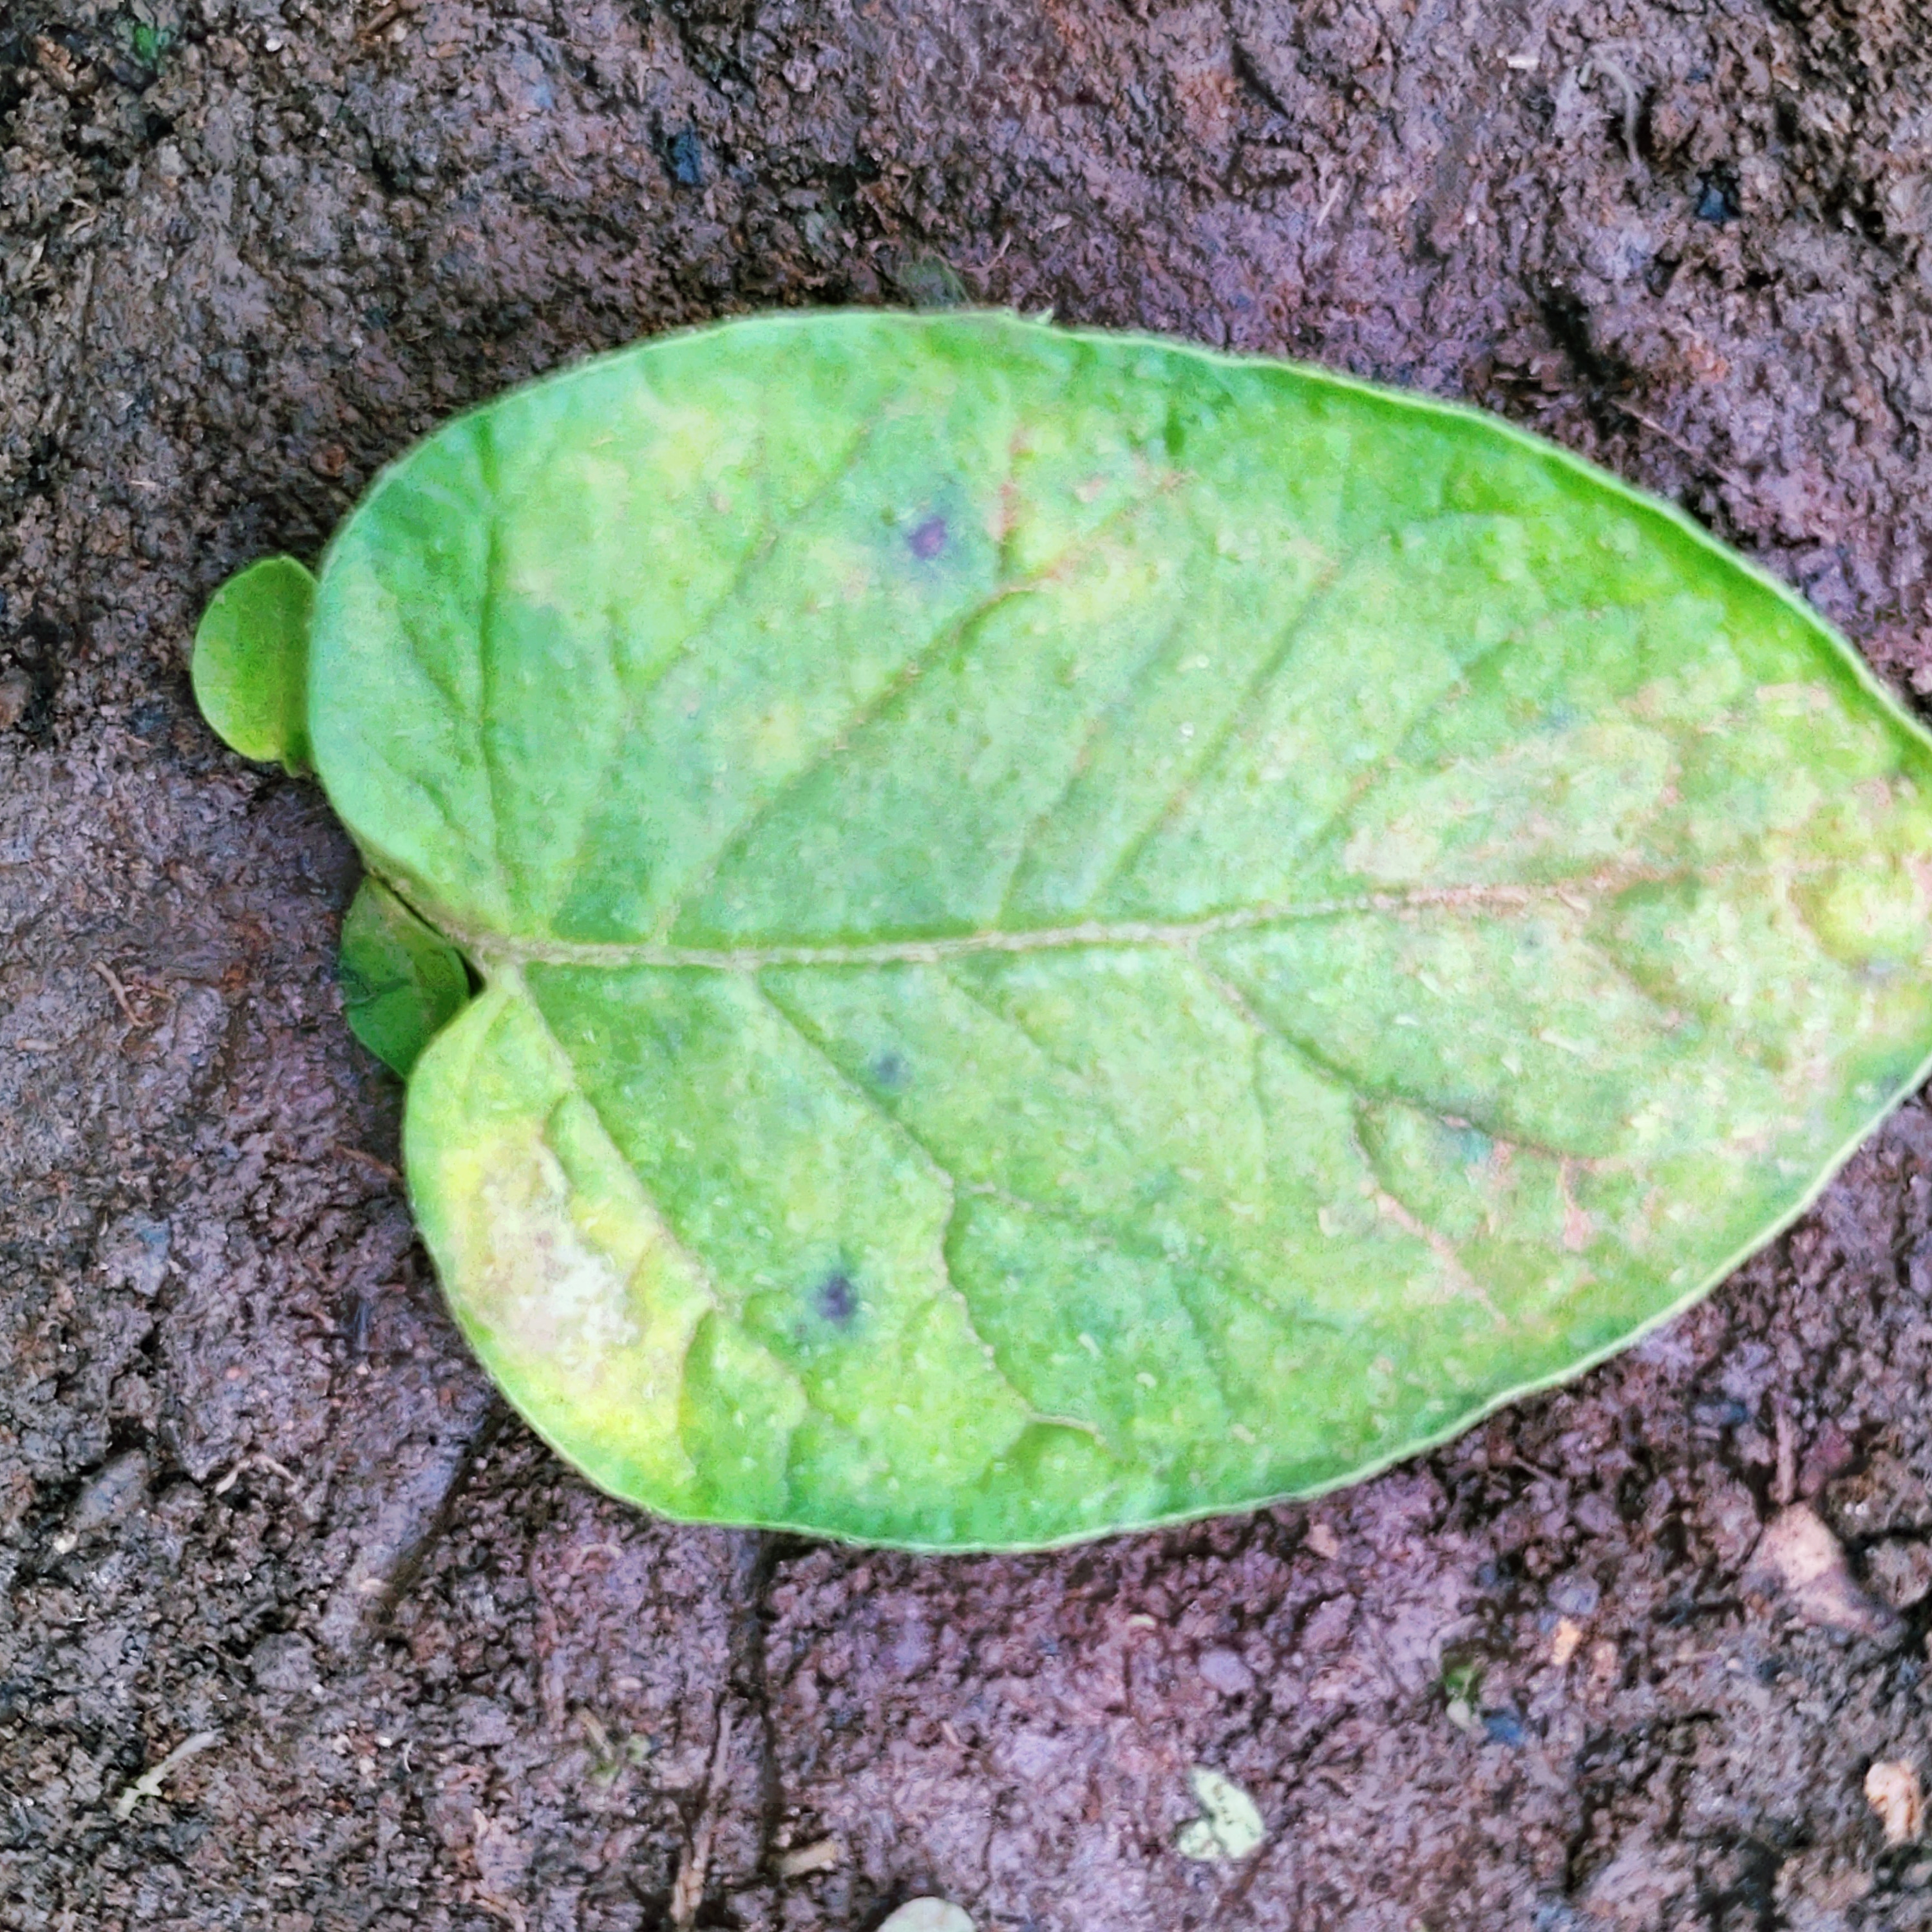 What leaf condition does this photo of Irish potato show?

late blight
